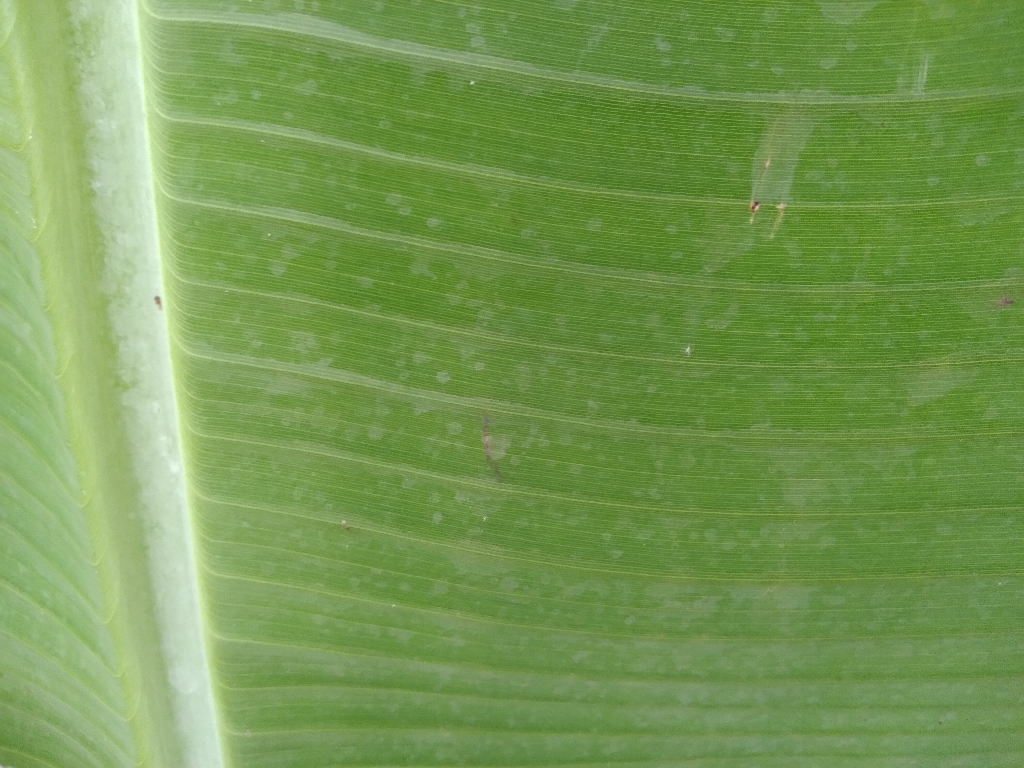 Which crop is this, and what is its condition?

banana, healthy
